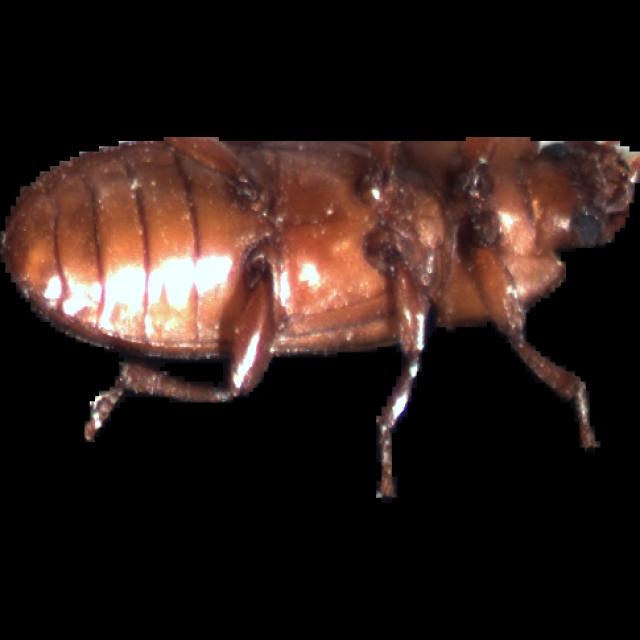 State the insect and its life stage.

mealworm beetle
